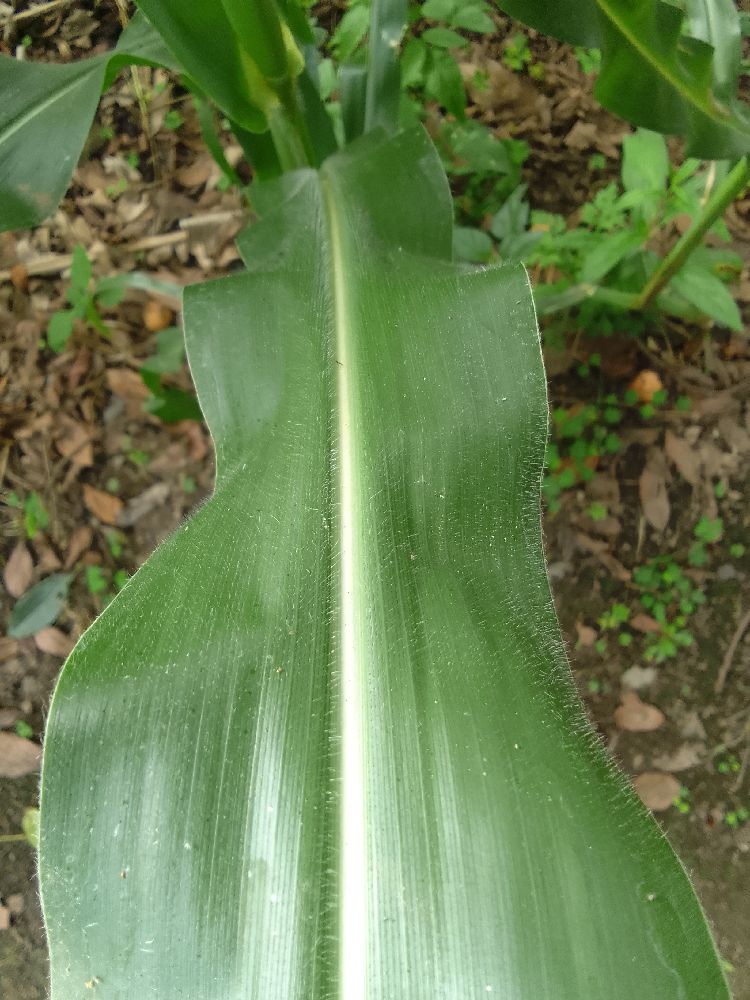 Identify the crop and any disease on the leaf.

maize, healthy
